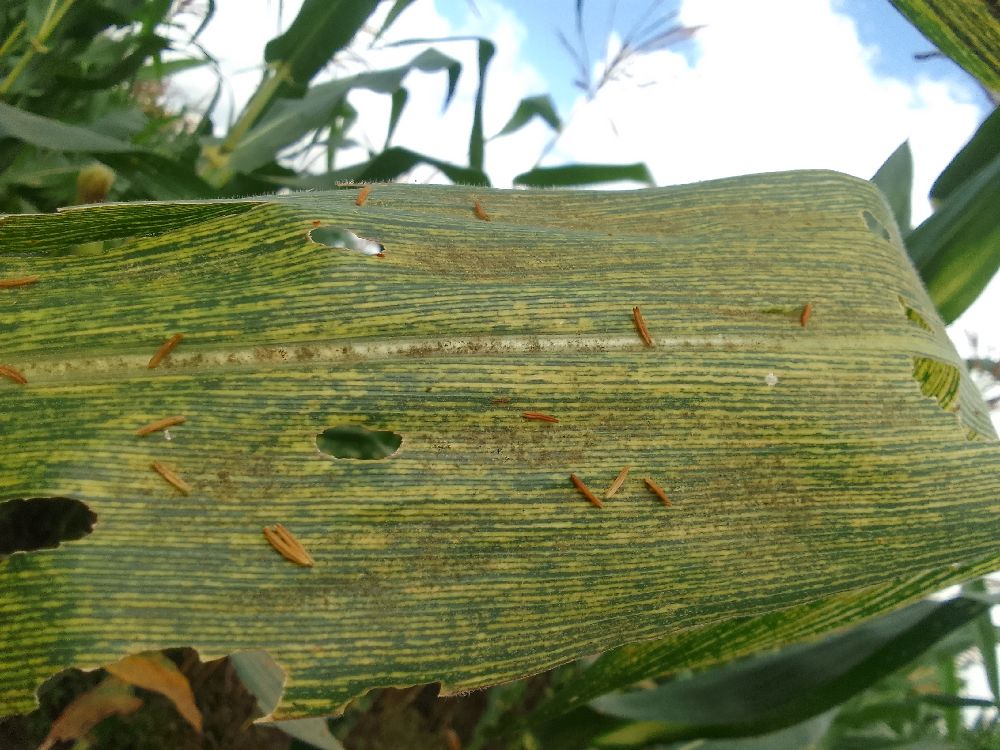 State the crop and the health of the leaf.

maize, maize streak virus
